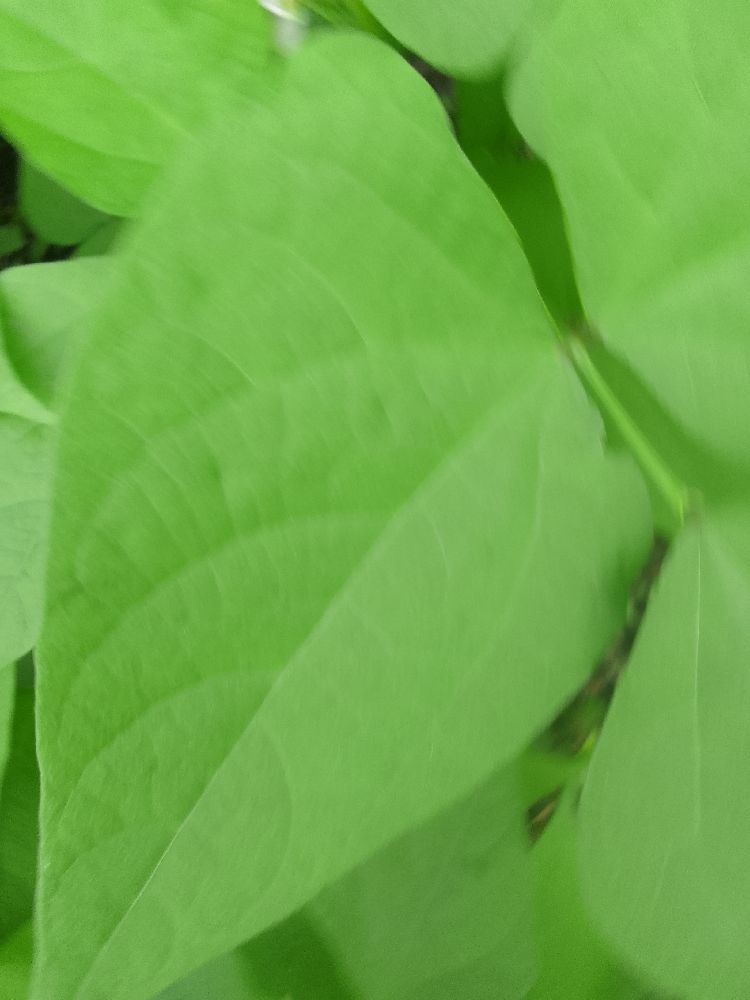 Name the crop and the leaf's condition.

common bean, healthy
